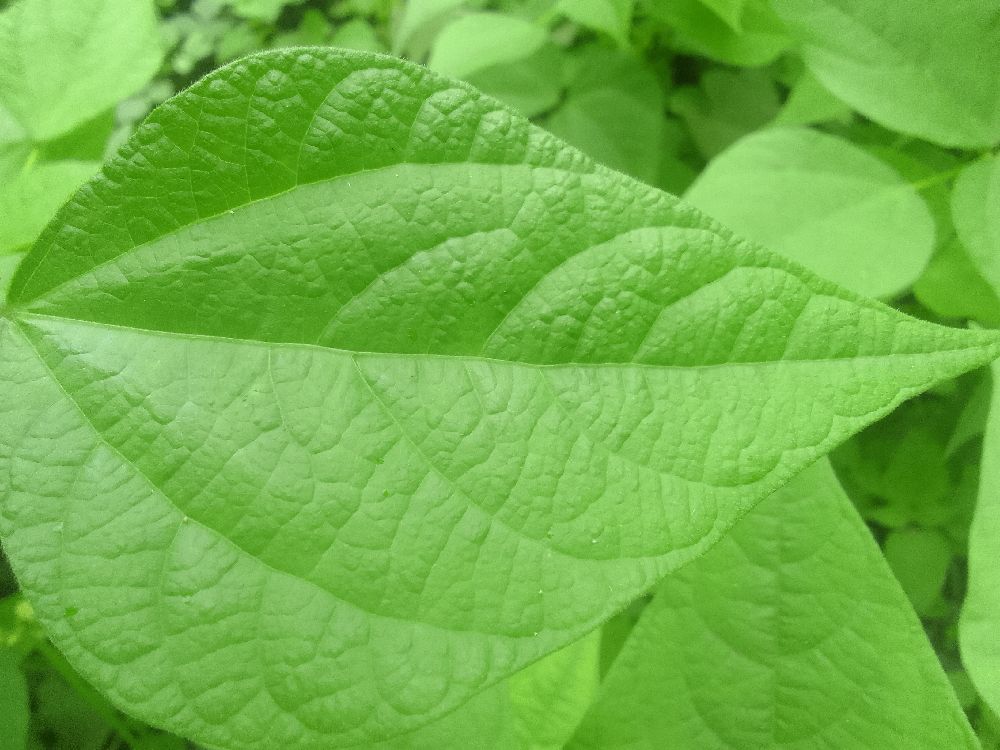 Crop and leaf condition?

common bean, healthy
